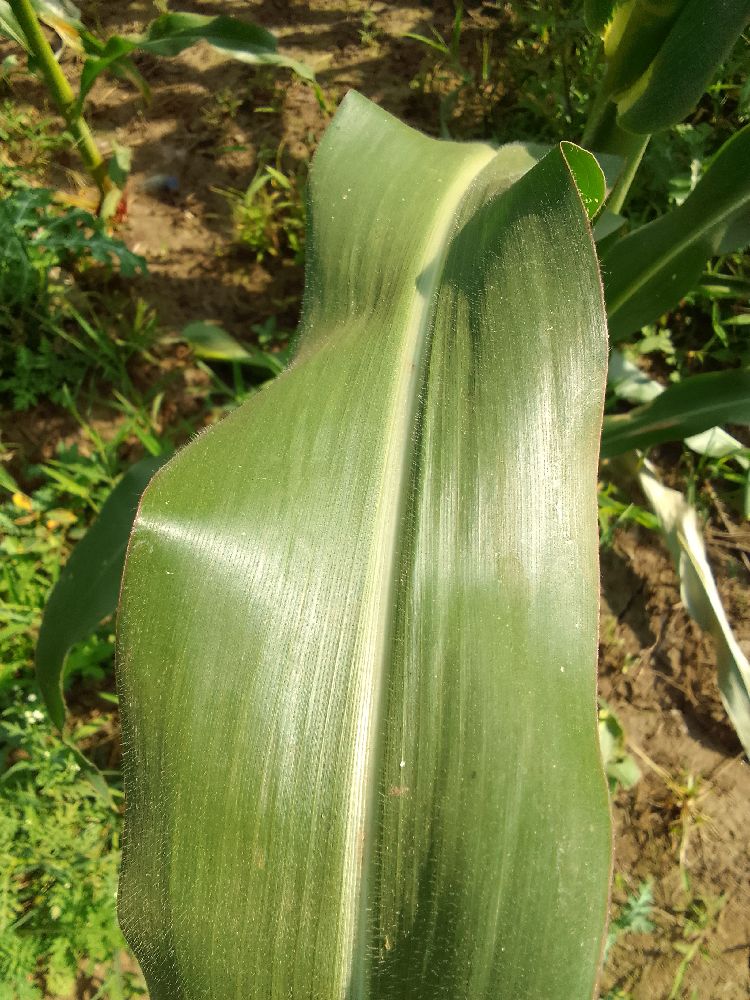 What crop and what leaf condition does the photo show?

maize, healthy
